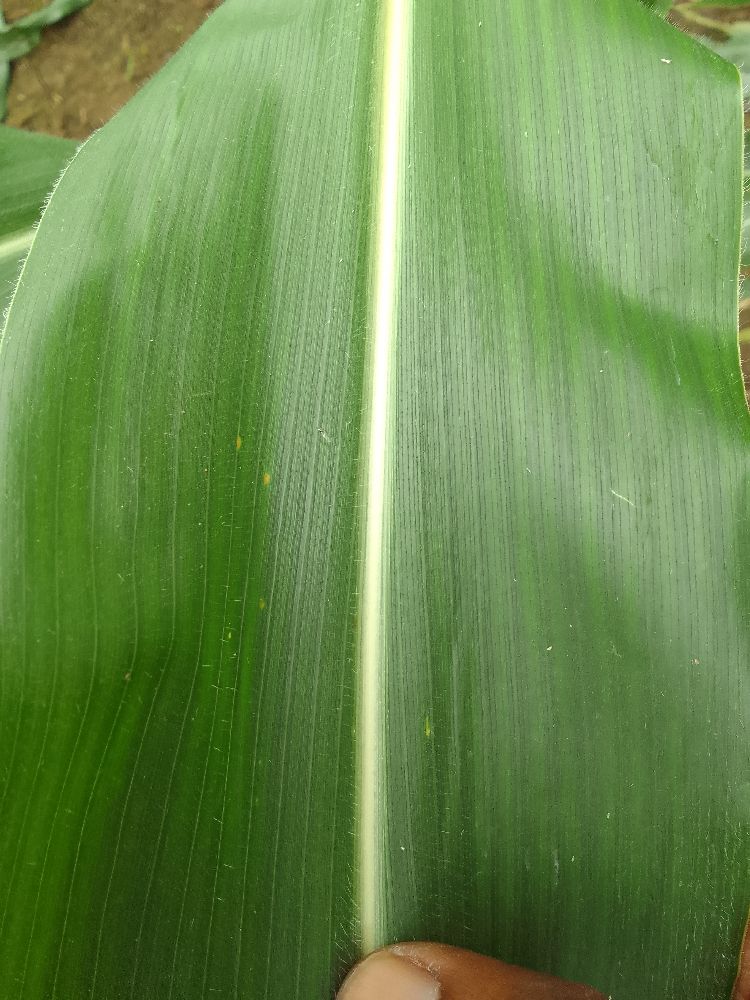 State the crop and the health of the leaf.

maize, healthy
